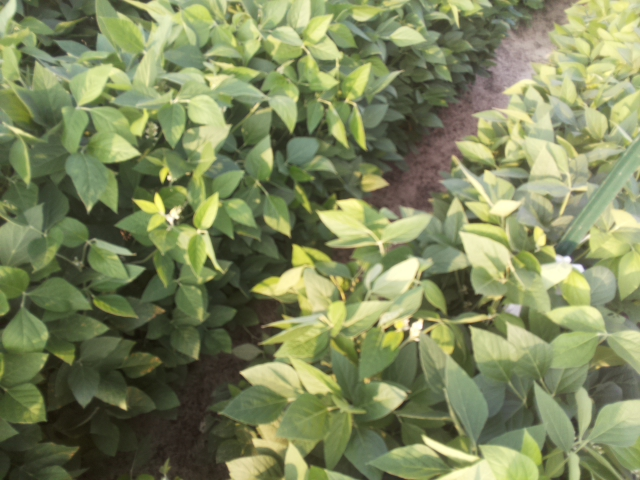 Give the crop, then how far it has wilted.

soybean, leaves with no wilting
